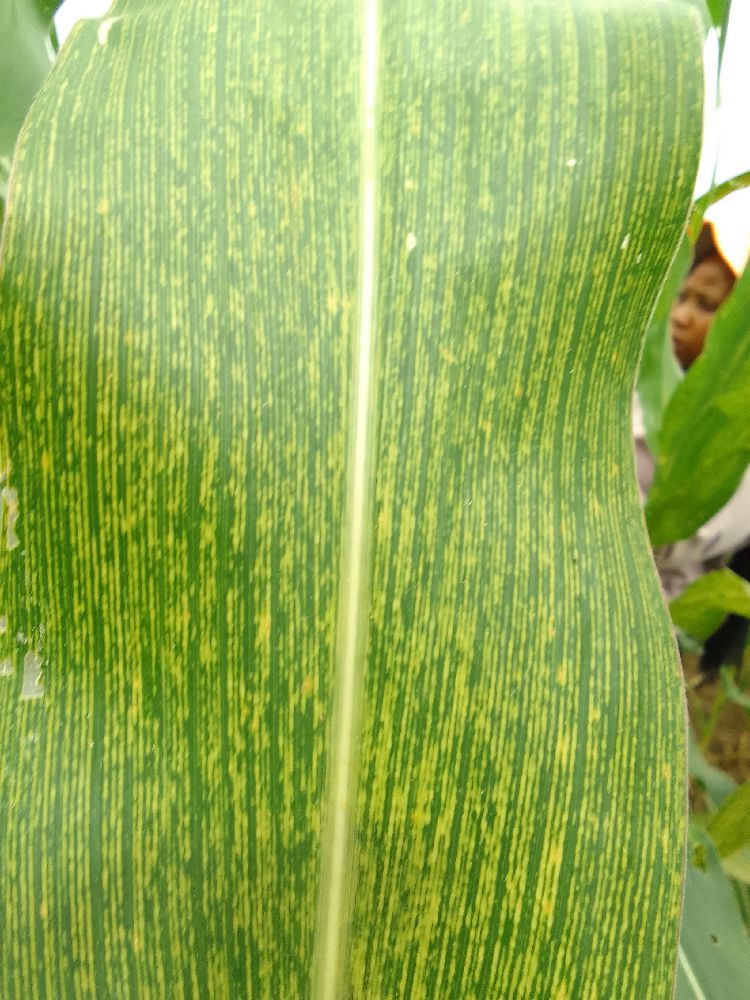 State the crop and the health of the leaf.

maize, maize streak virus
